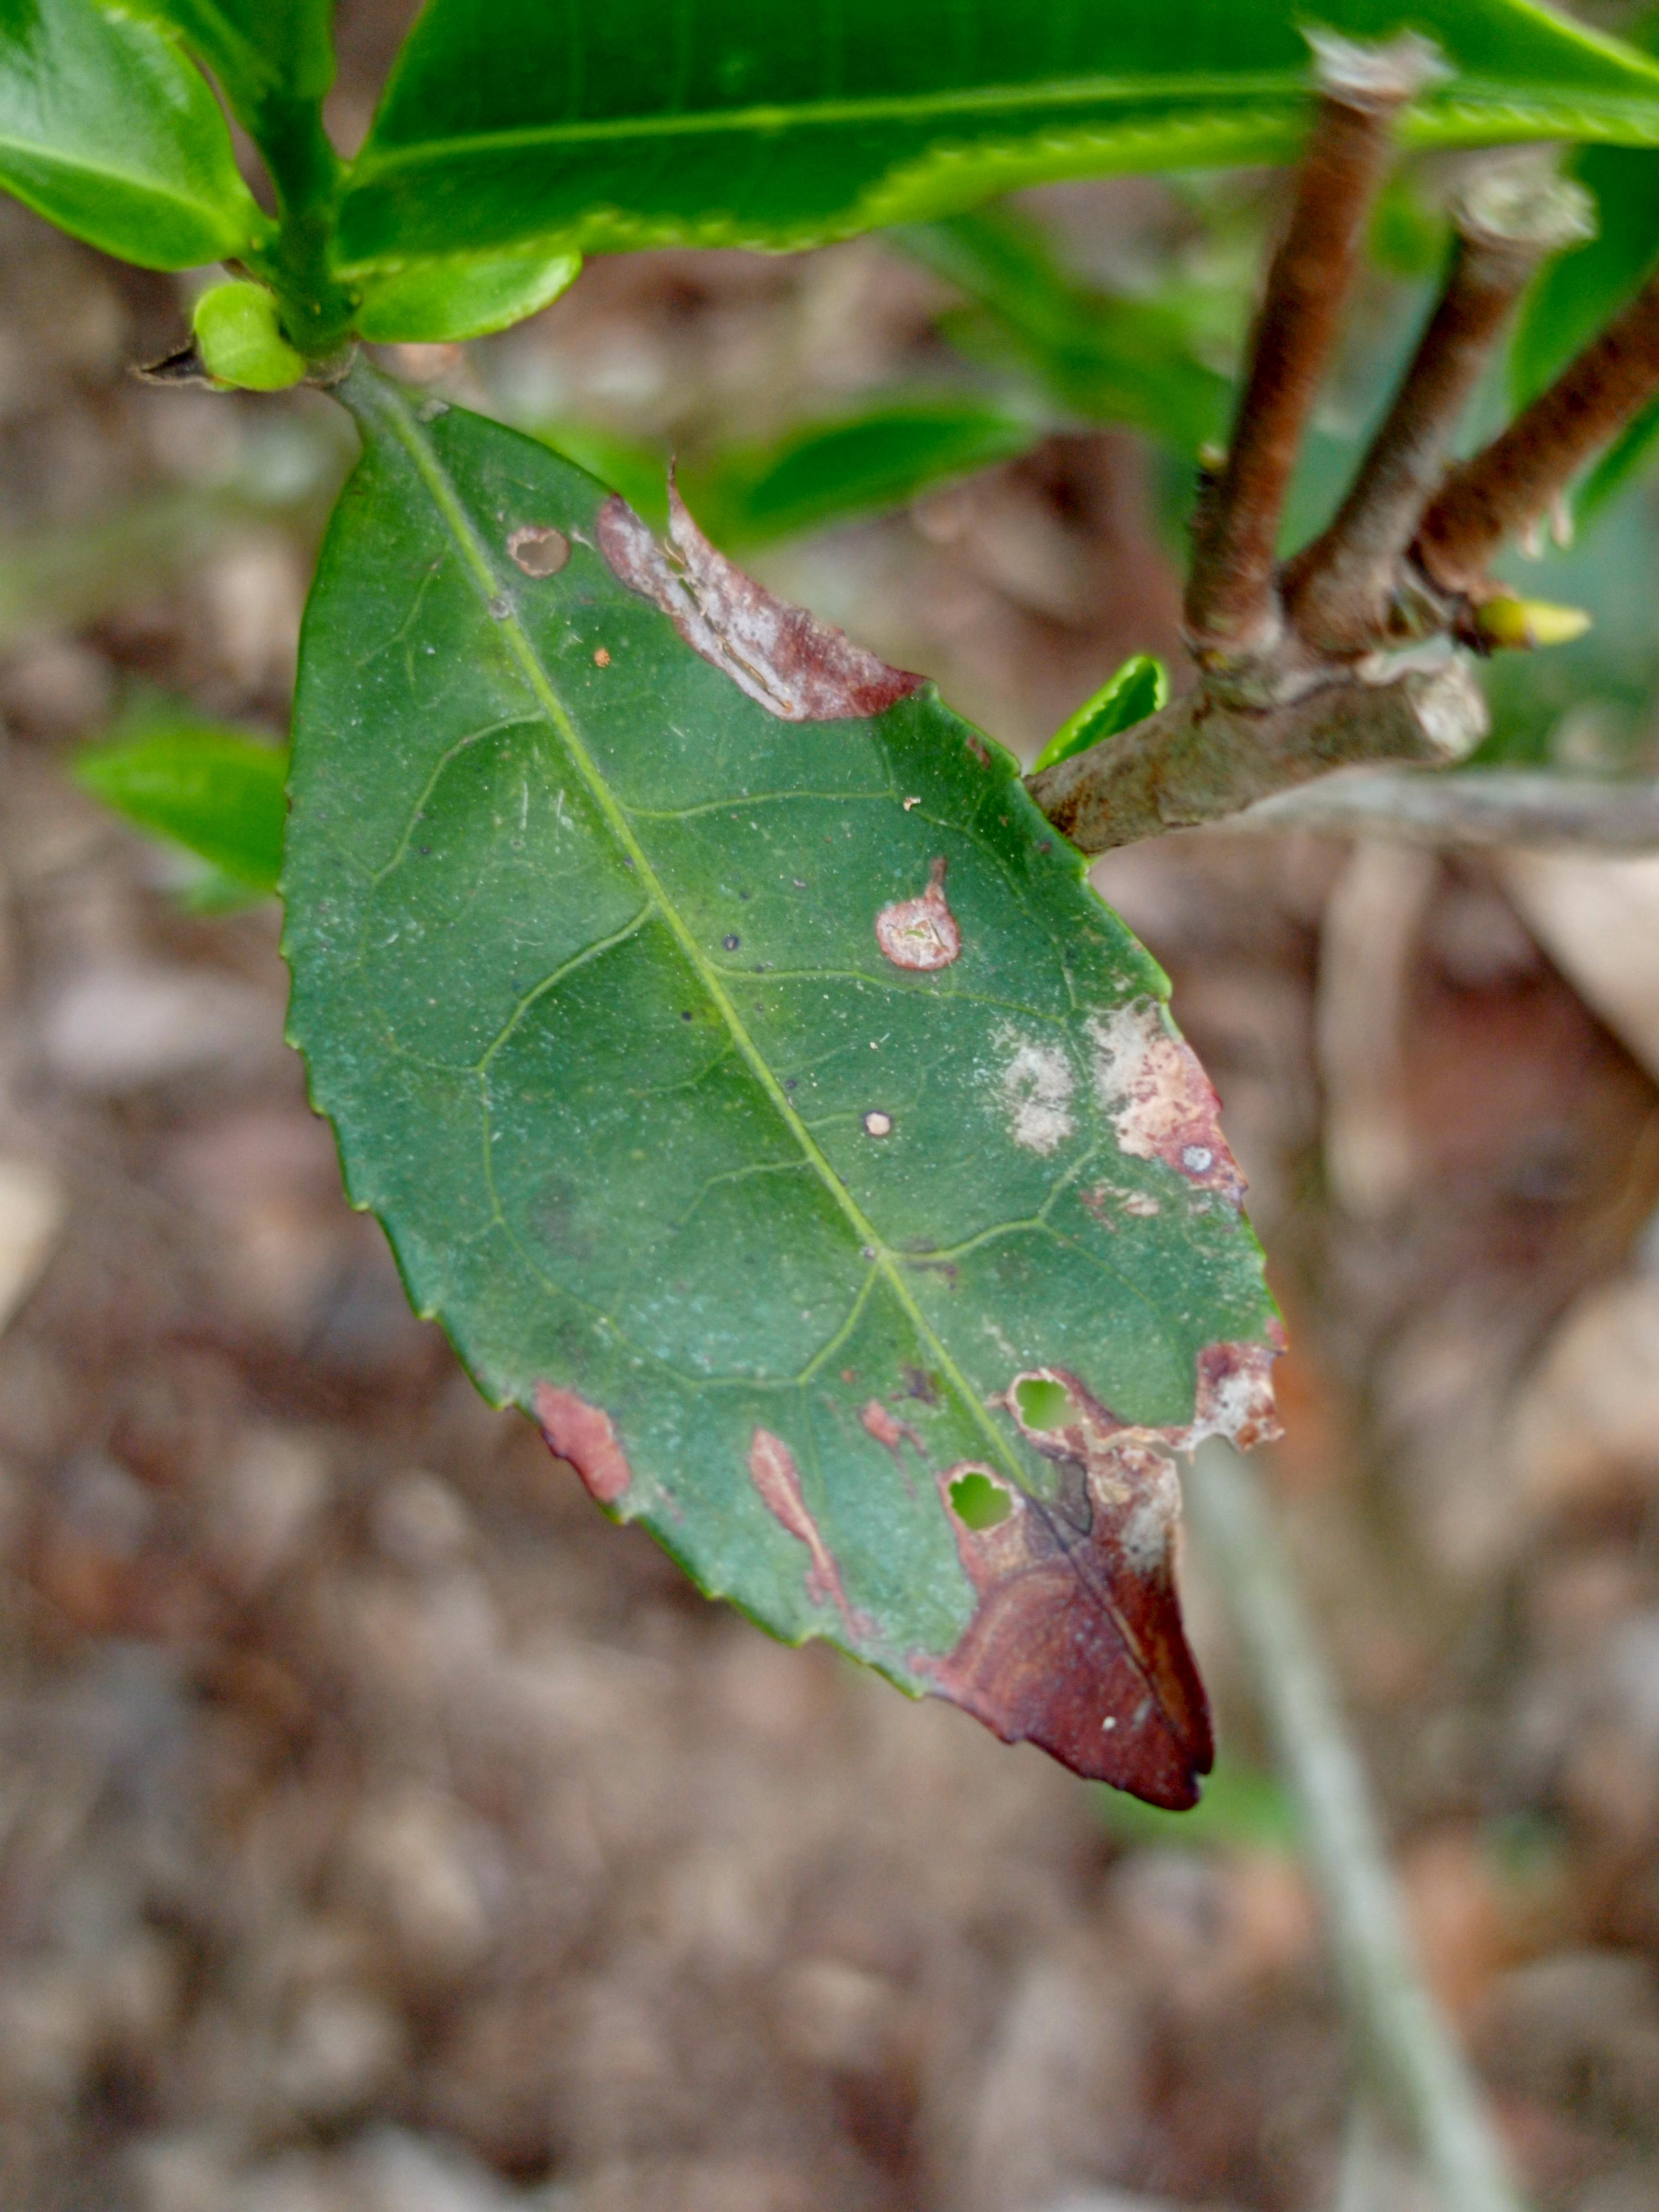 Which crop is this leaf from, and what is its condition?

tea, blight
